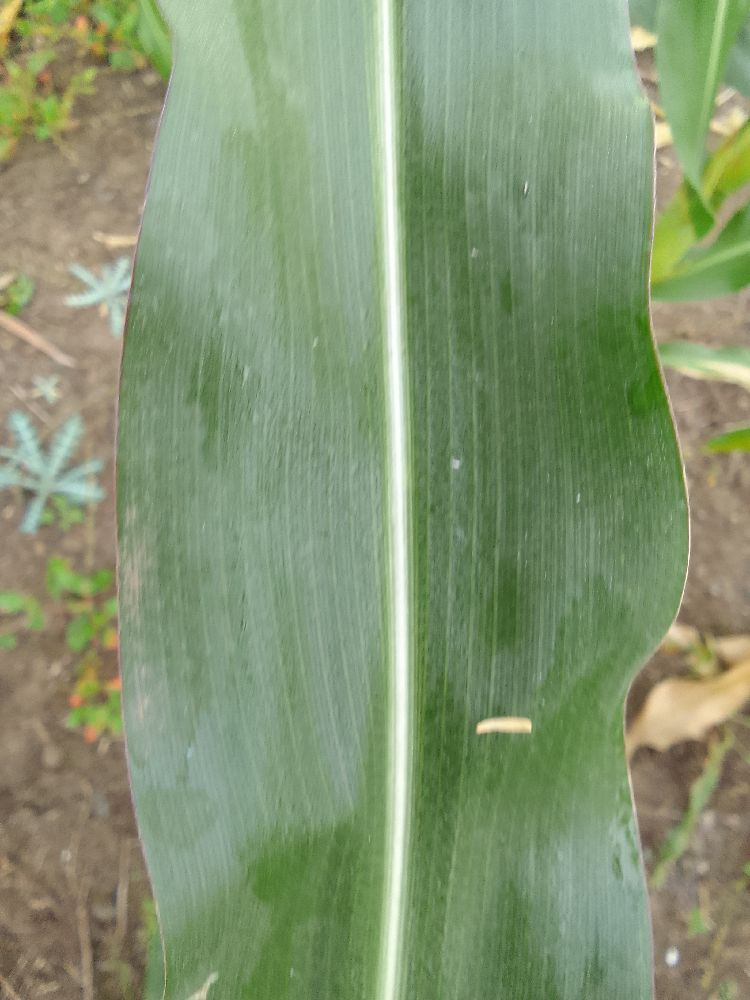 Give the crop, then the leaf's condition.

maize, healthy
